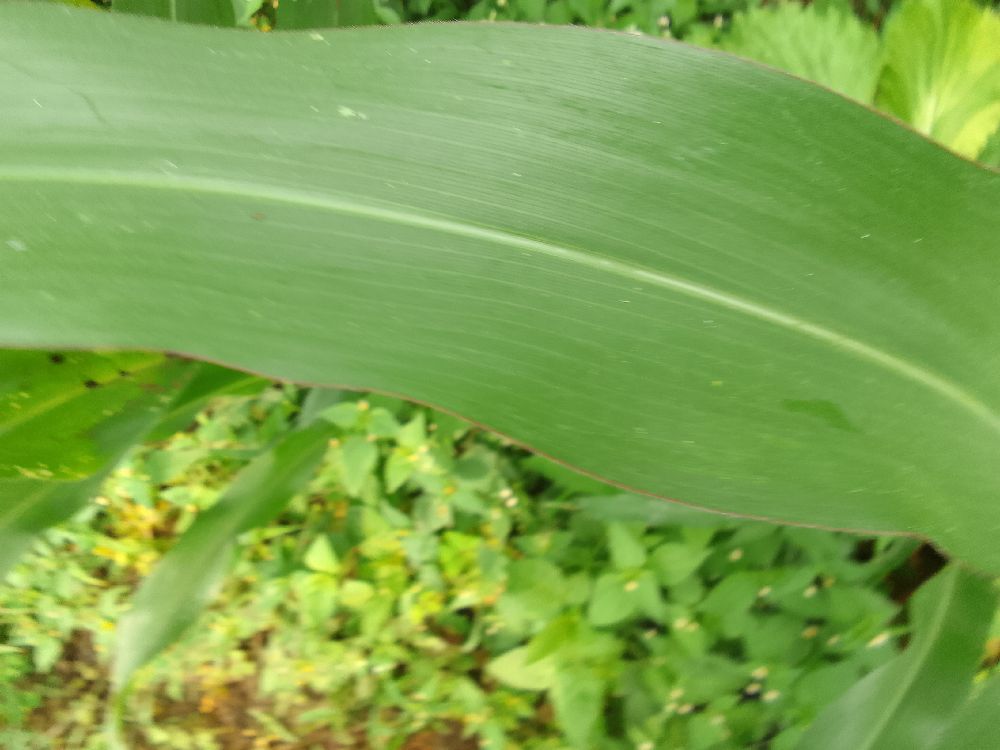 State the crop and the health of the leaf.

maize, healthy
